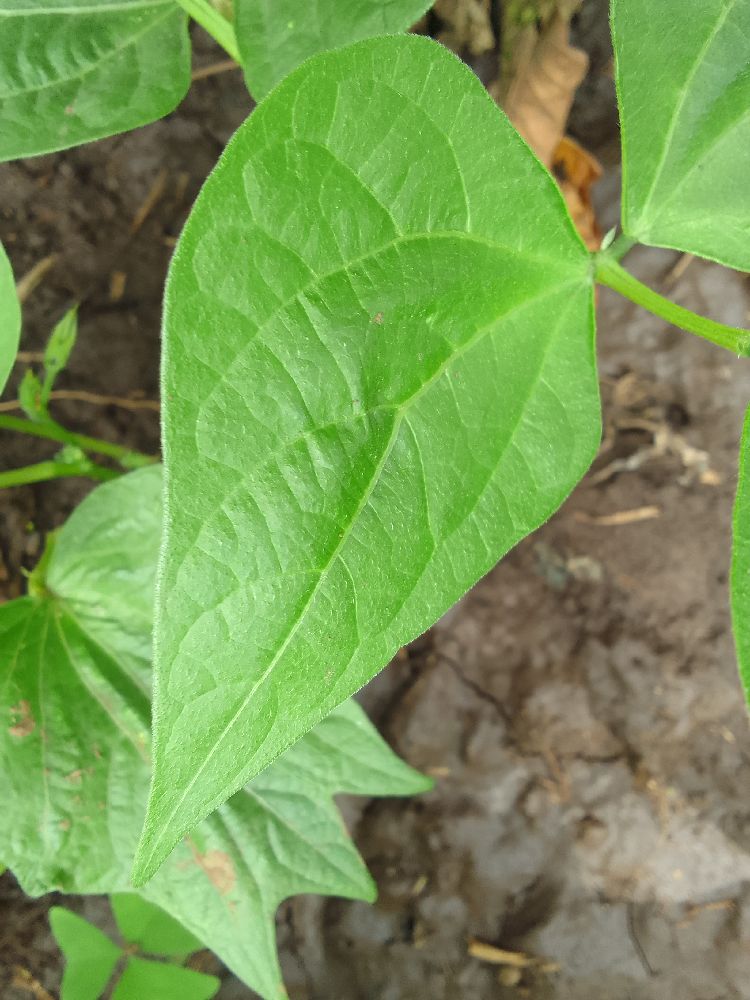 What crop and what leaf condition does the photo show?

common bean, healthy
